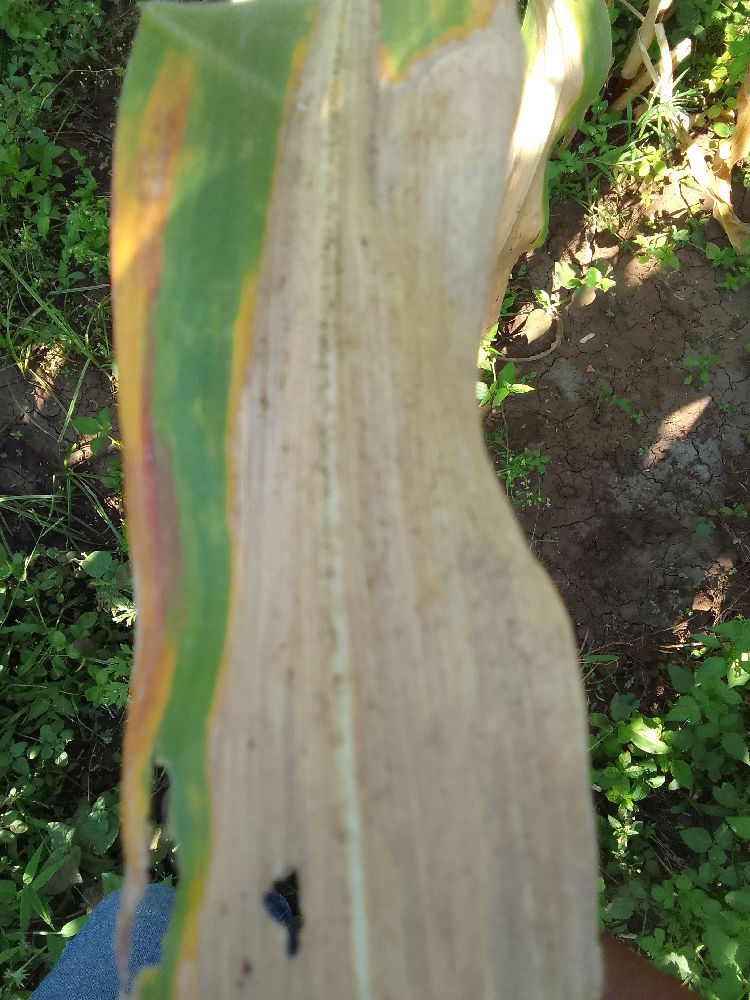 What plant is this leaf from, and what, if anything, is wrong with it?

maize, maize lethal necrosis
